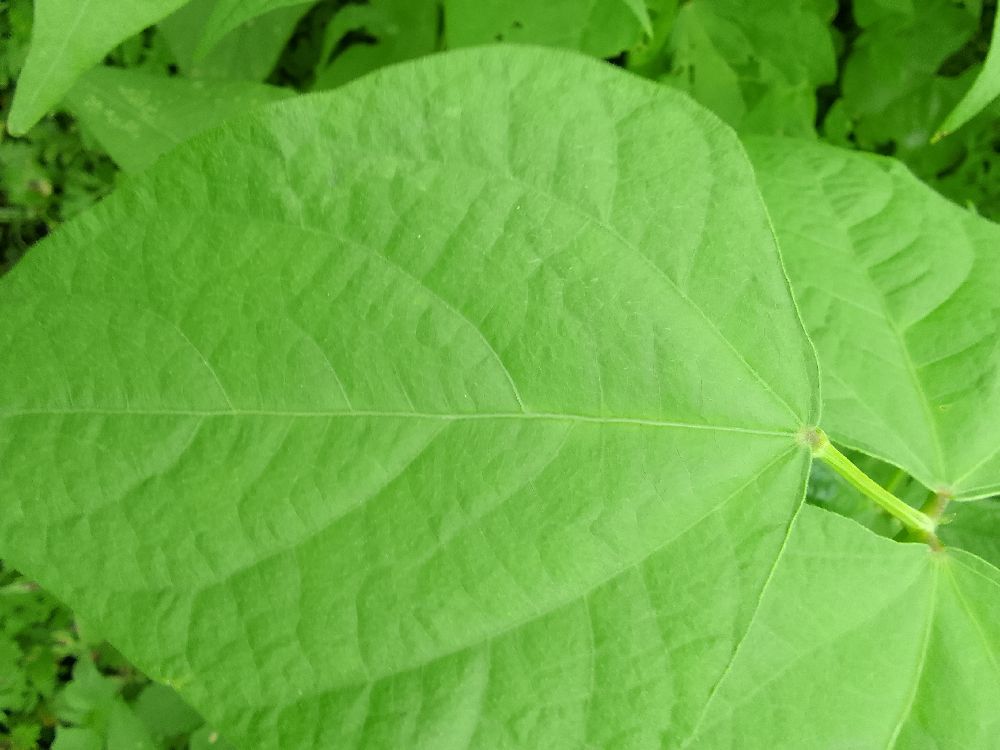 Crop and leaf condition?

common bean, healthy
